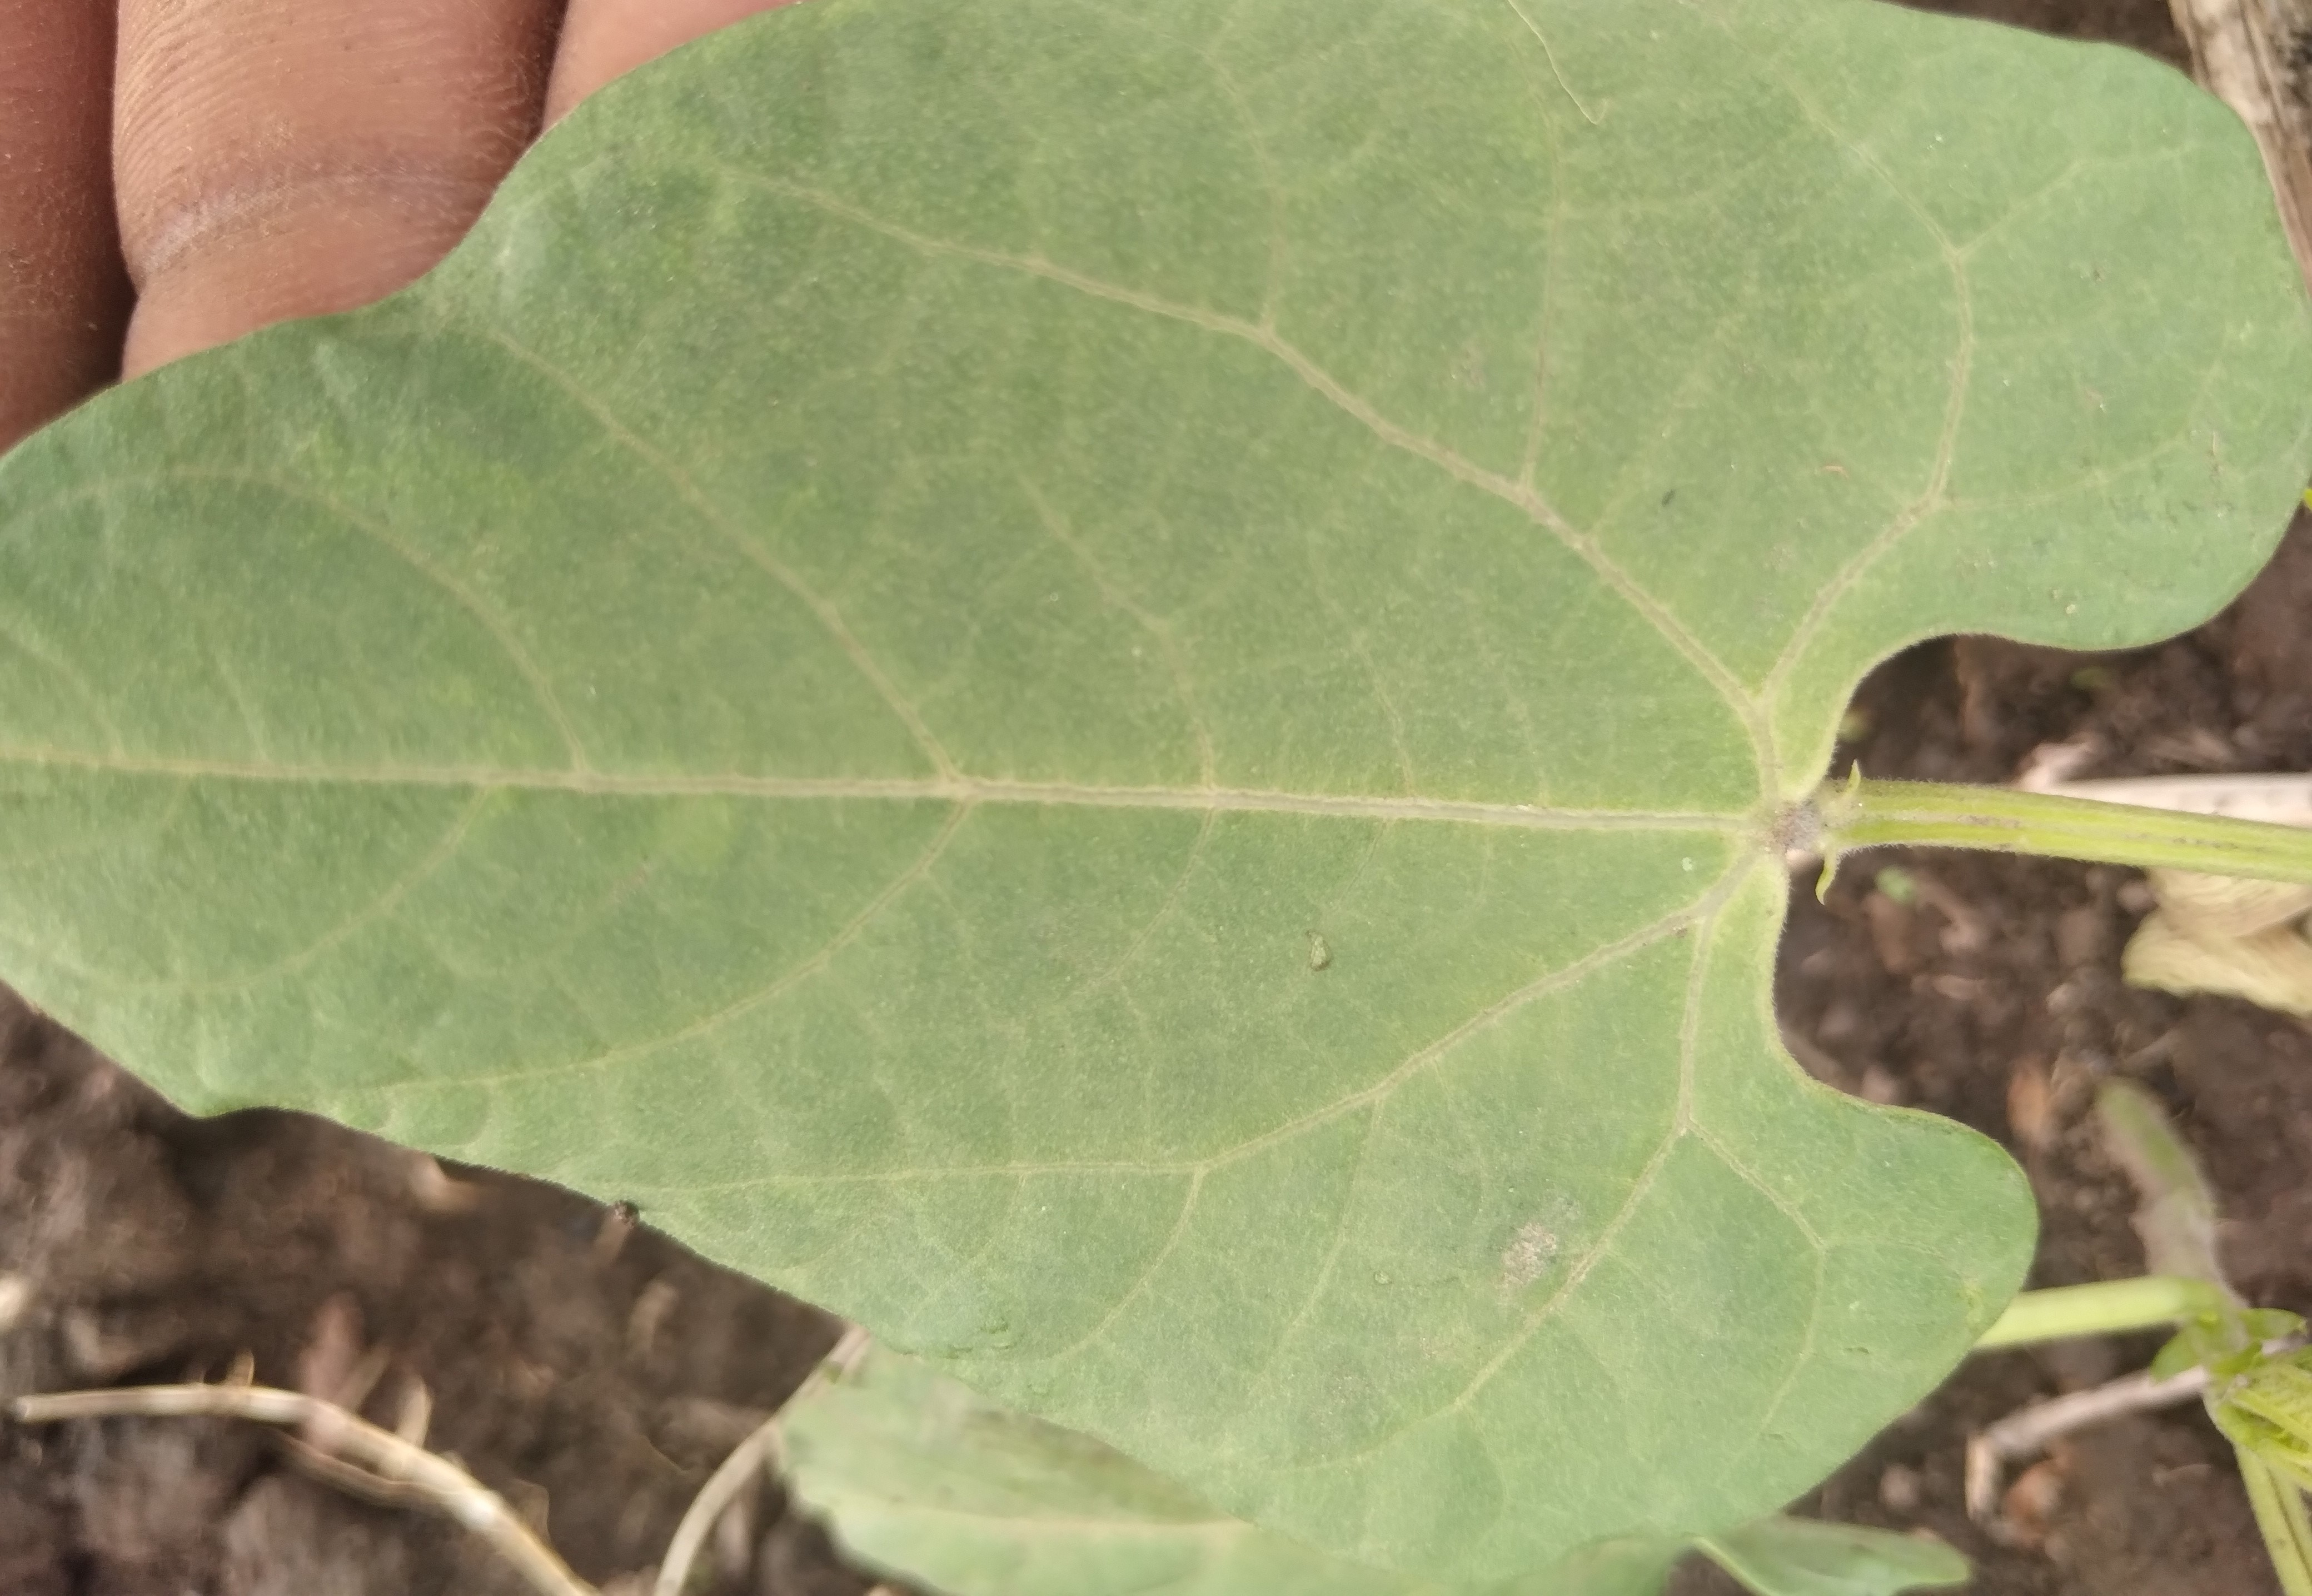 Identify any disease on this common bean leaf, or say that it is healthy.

healthy
